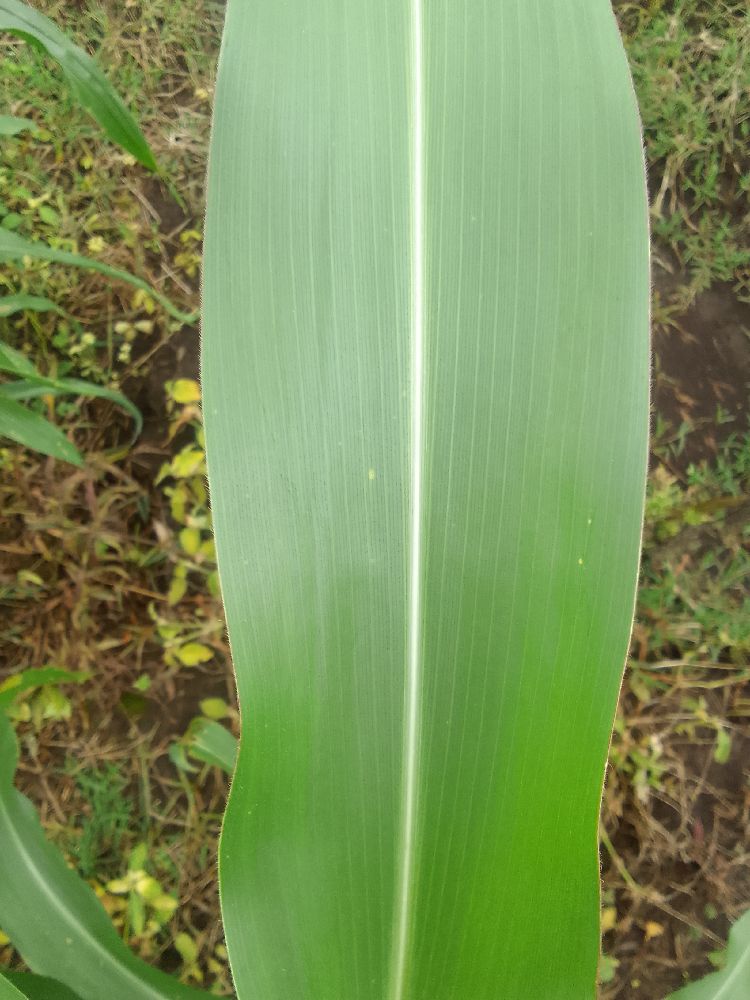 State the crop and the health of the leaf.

maize, healthy
